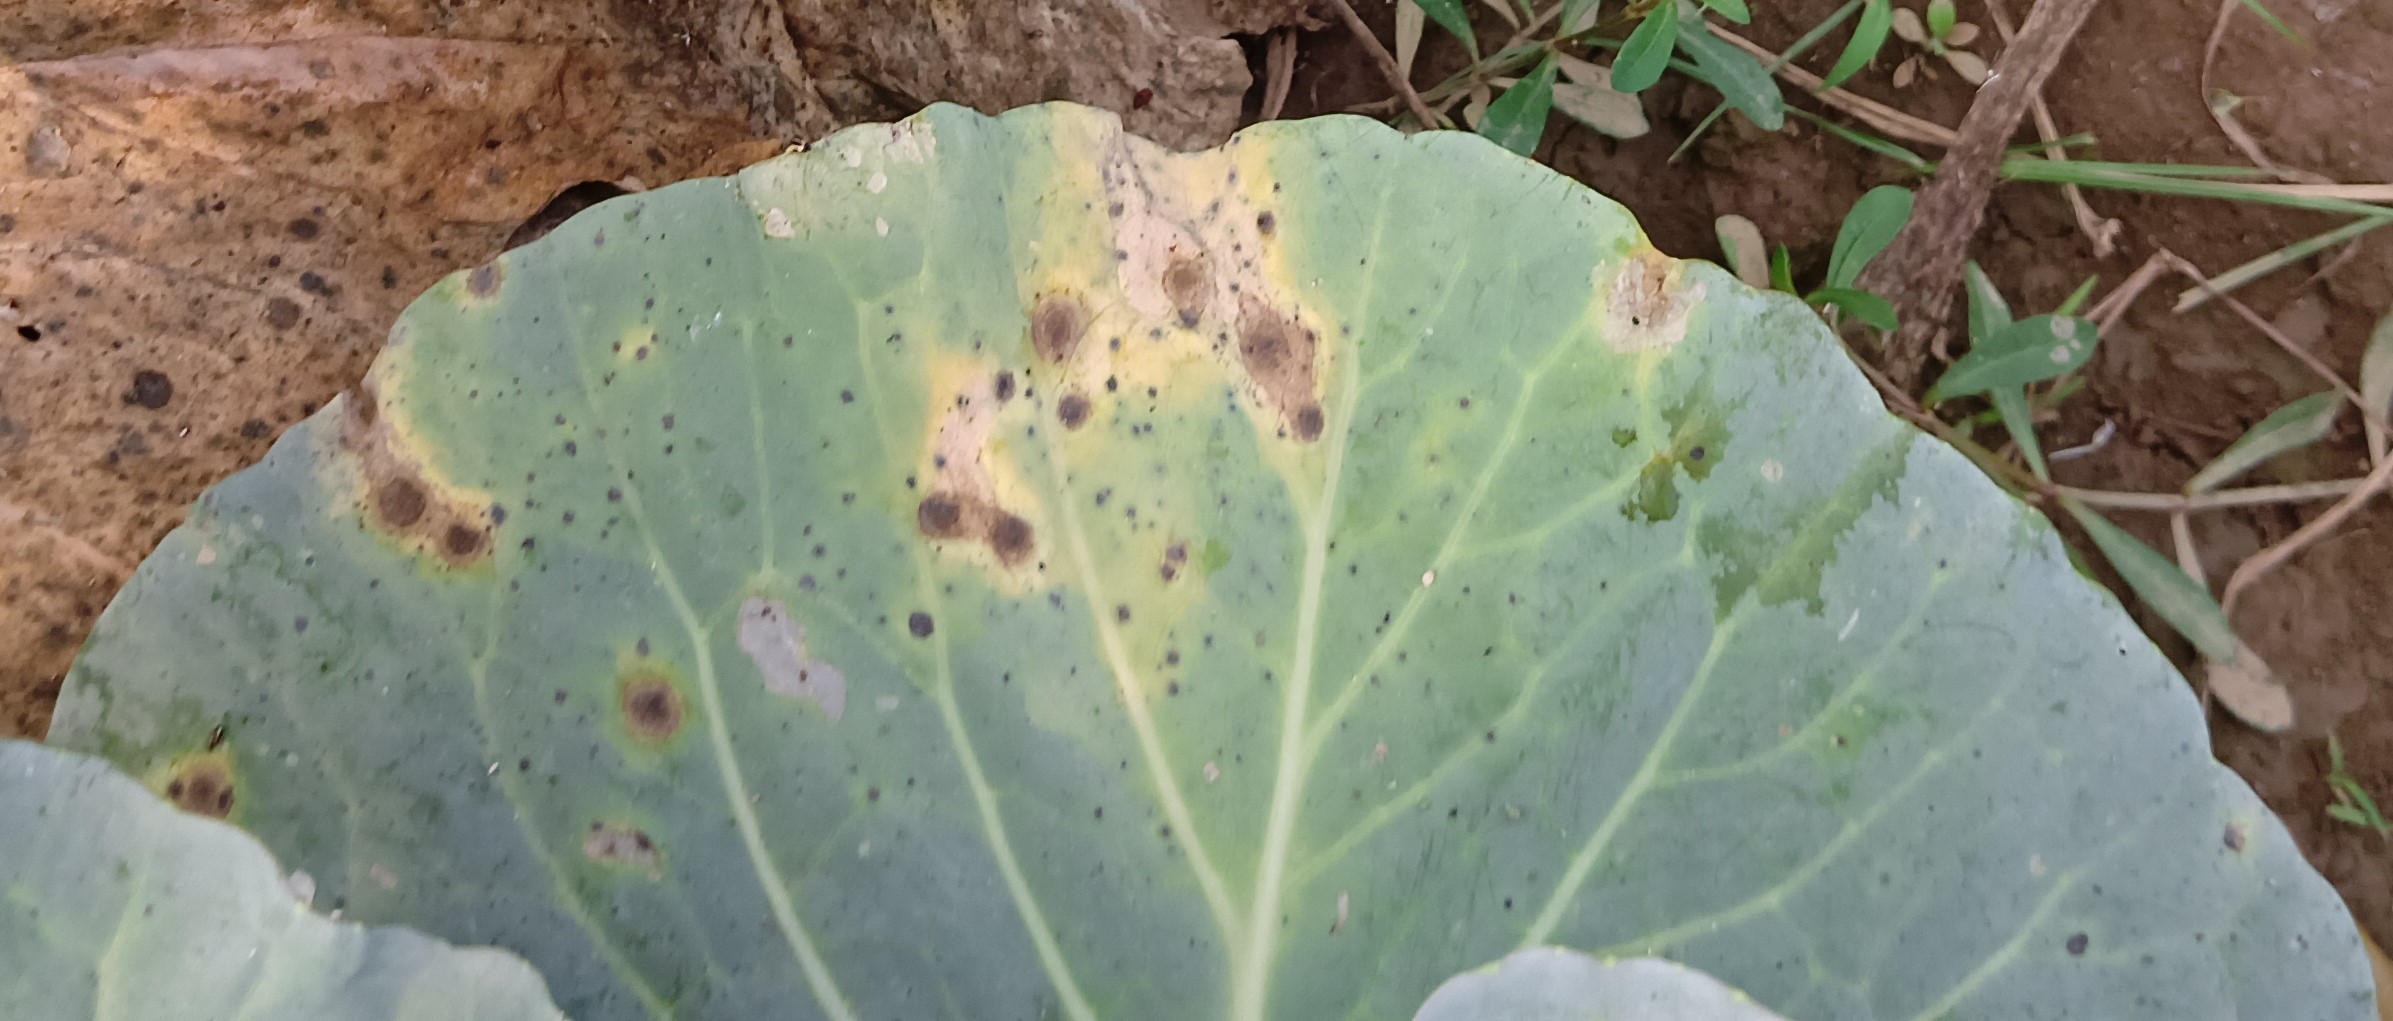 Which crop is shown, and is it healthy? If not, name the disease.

cabbage, alternaria
